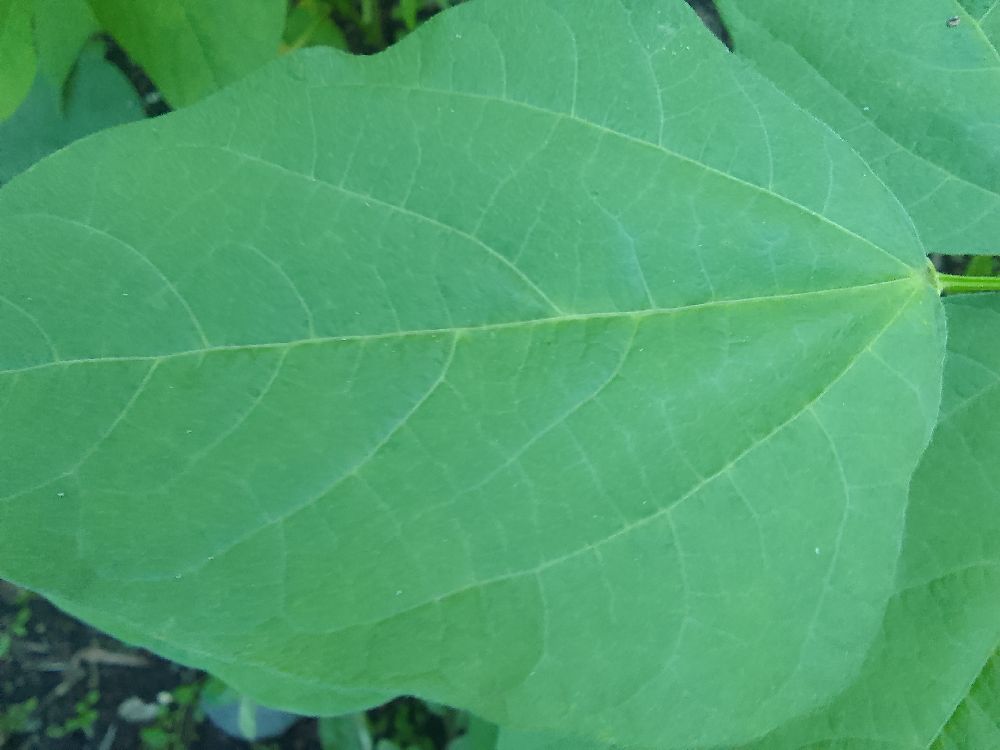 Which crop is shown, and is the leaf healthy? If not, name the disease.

common bean, healthy
